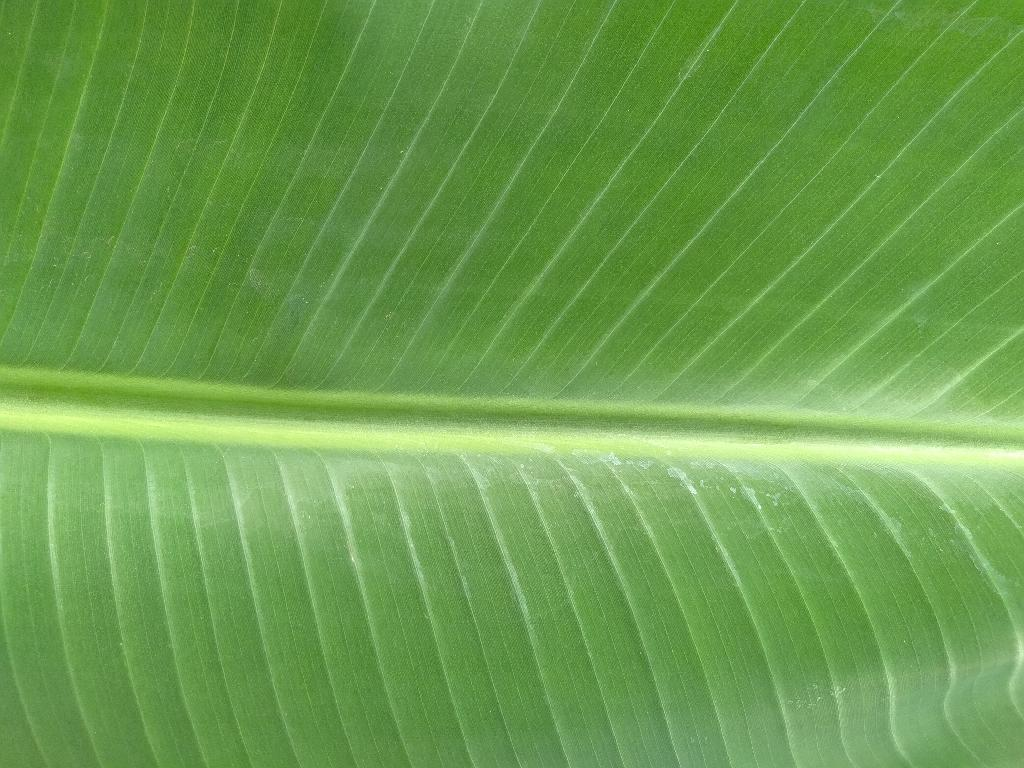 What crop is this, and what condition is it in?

banana, healthy
